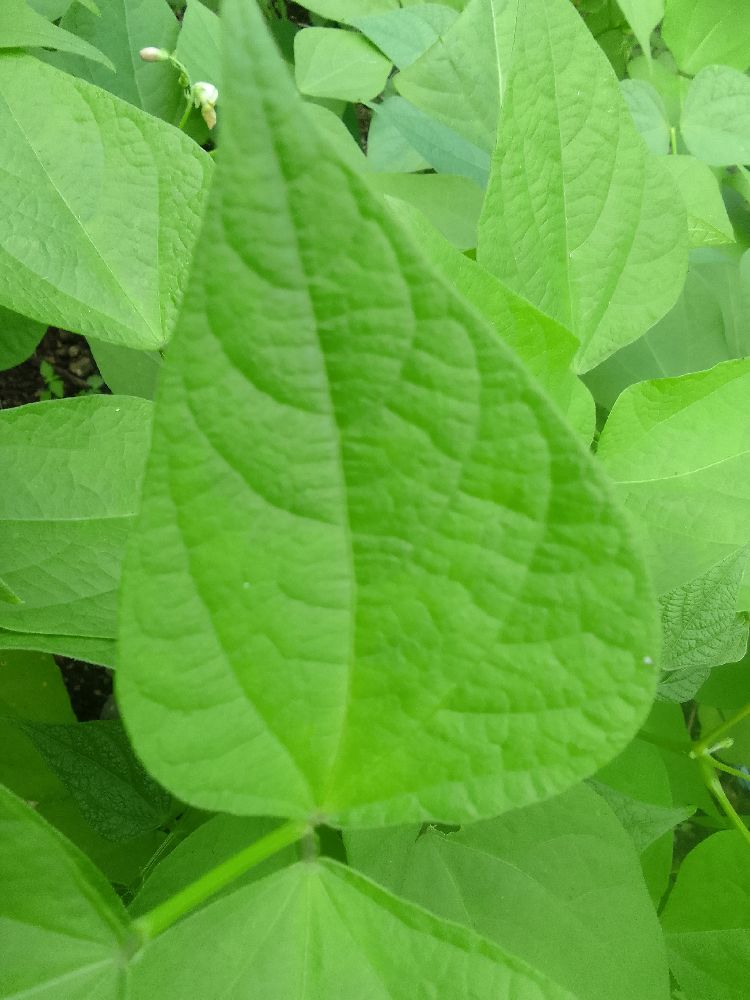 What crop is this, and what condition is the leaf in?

common bean, healthy
